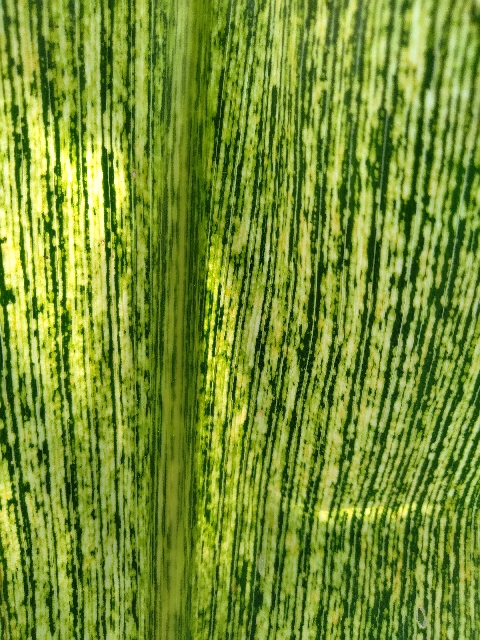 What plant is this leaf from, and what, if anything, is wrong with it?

maize, maize streak virus
